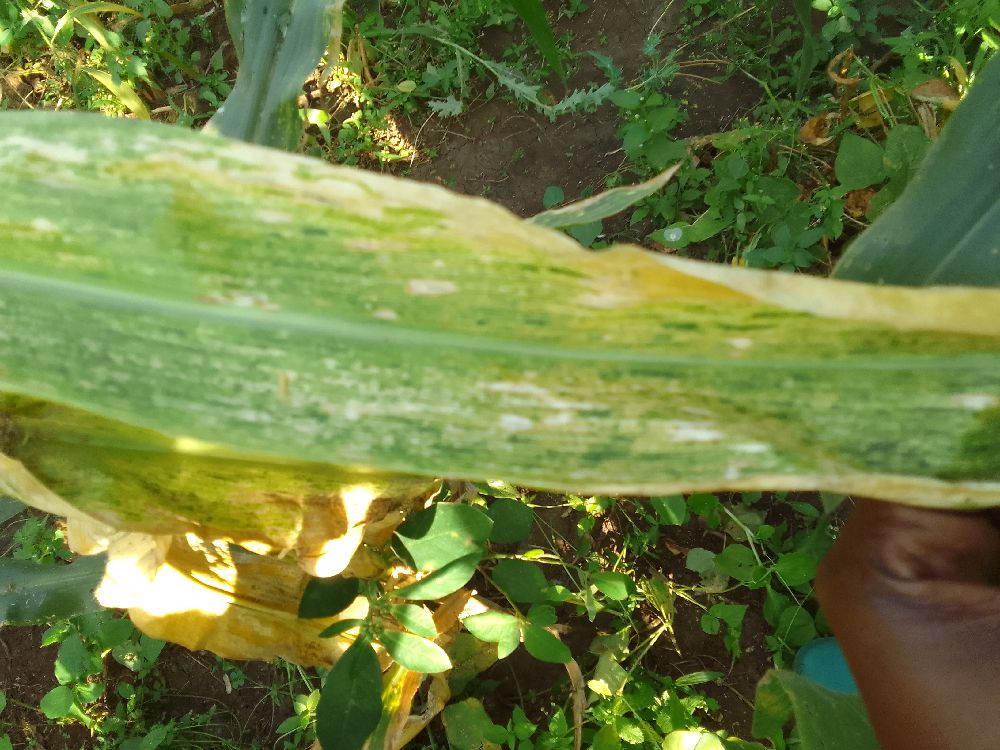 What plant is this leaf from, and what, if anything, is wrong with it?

maize, maize lethal necrosis
